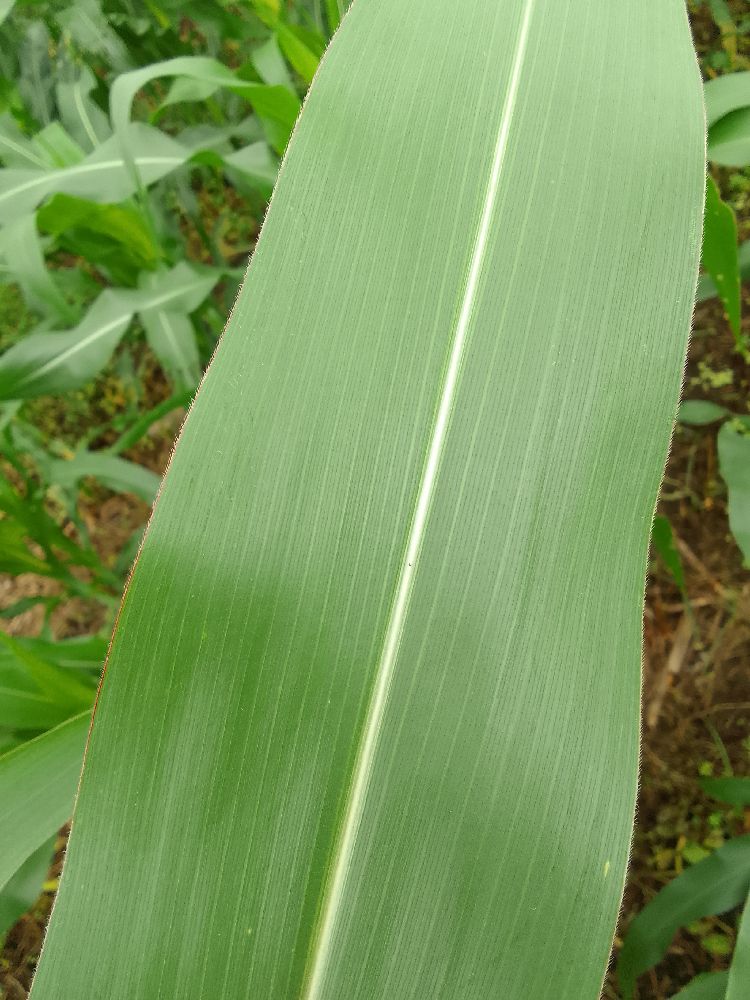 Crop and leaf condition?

maize, healthy
